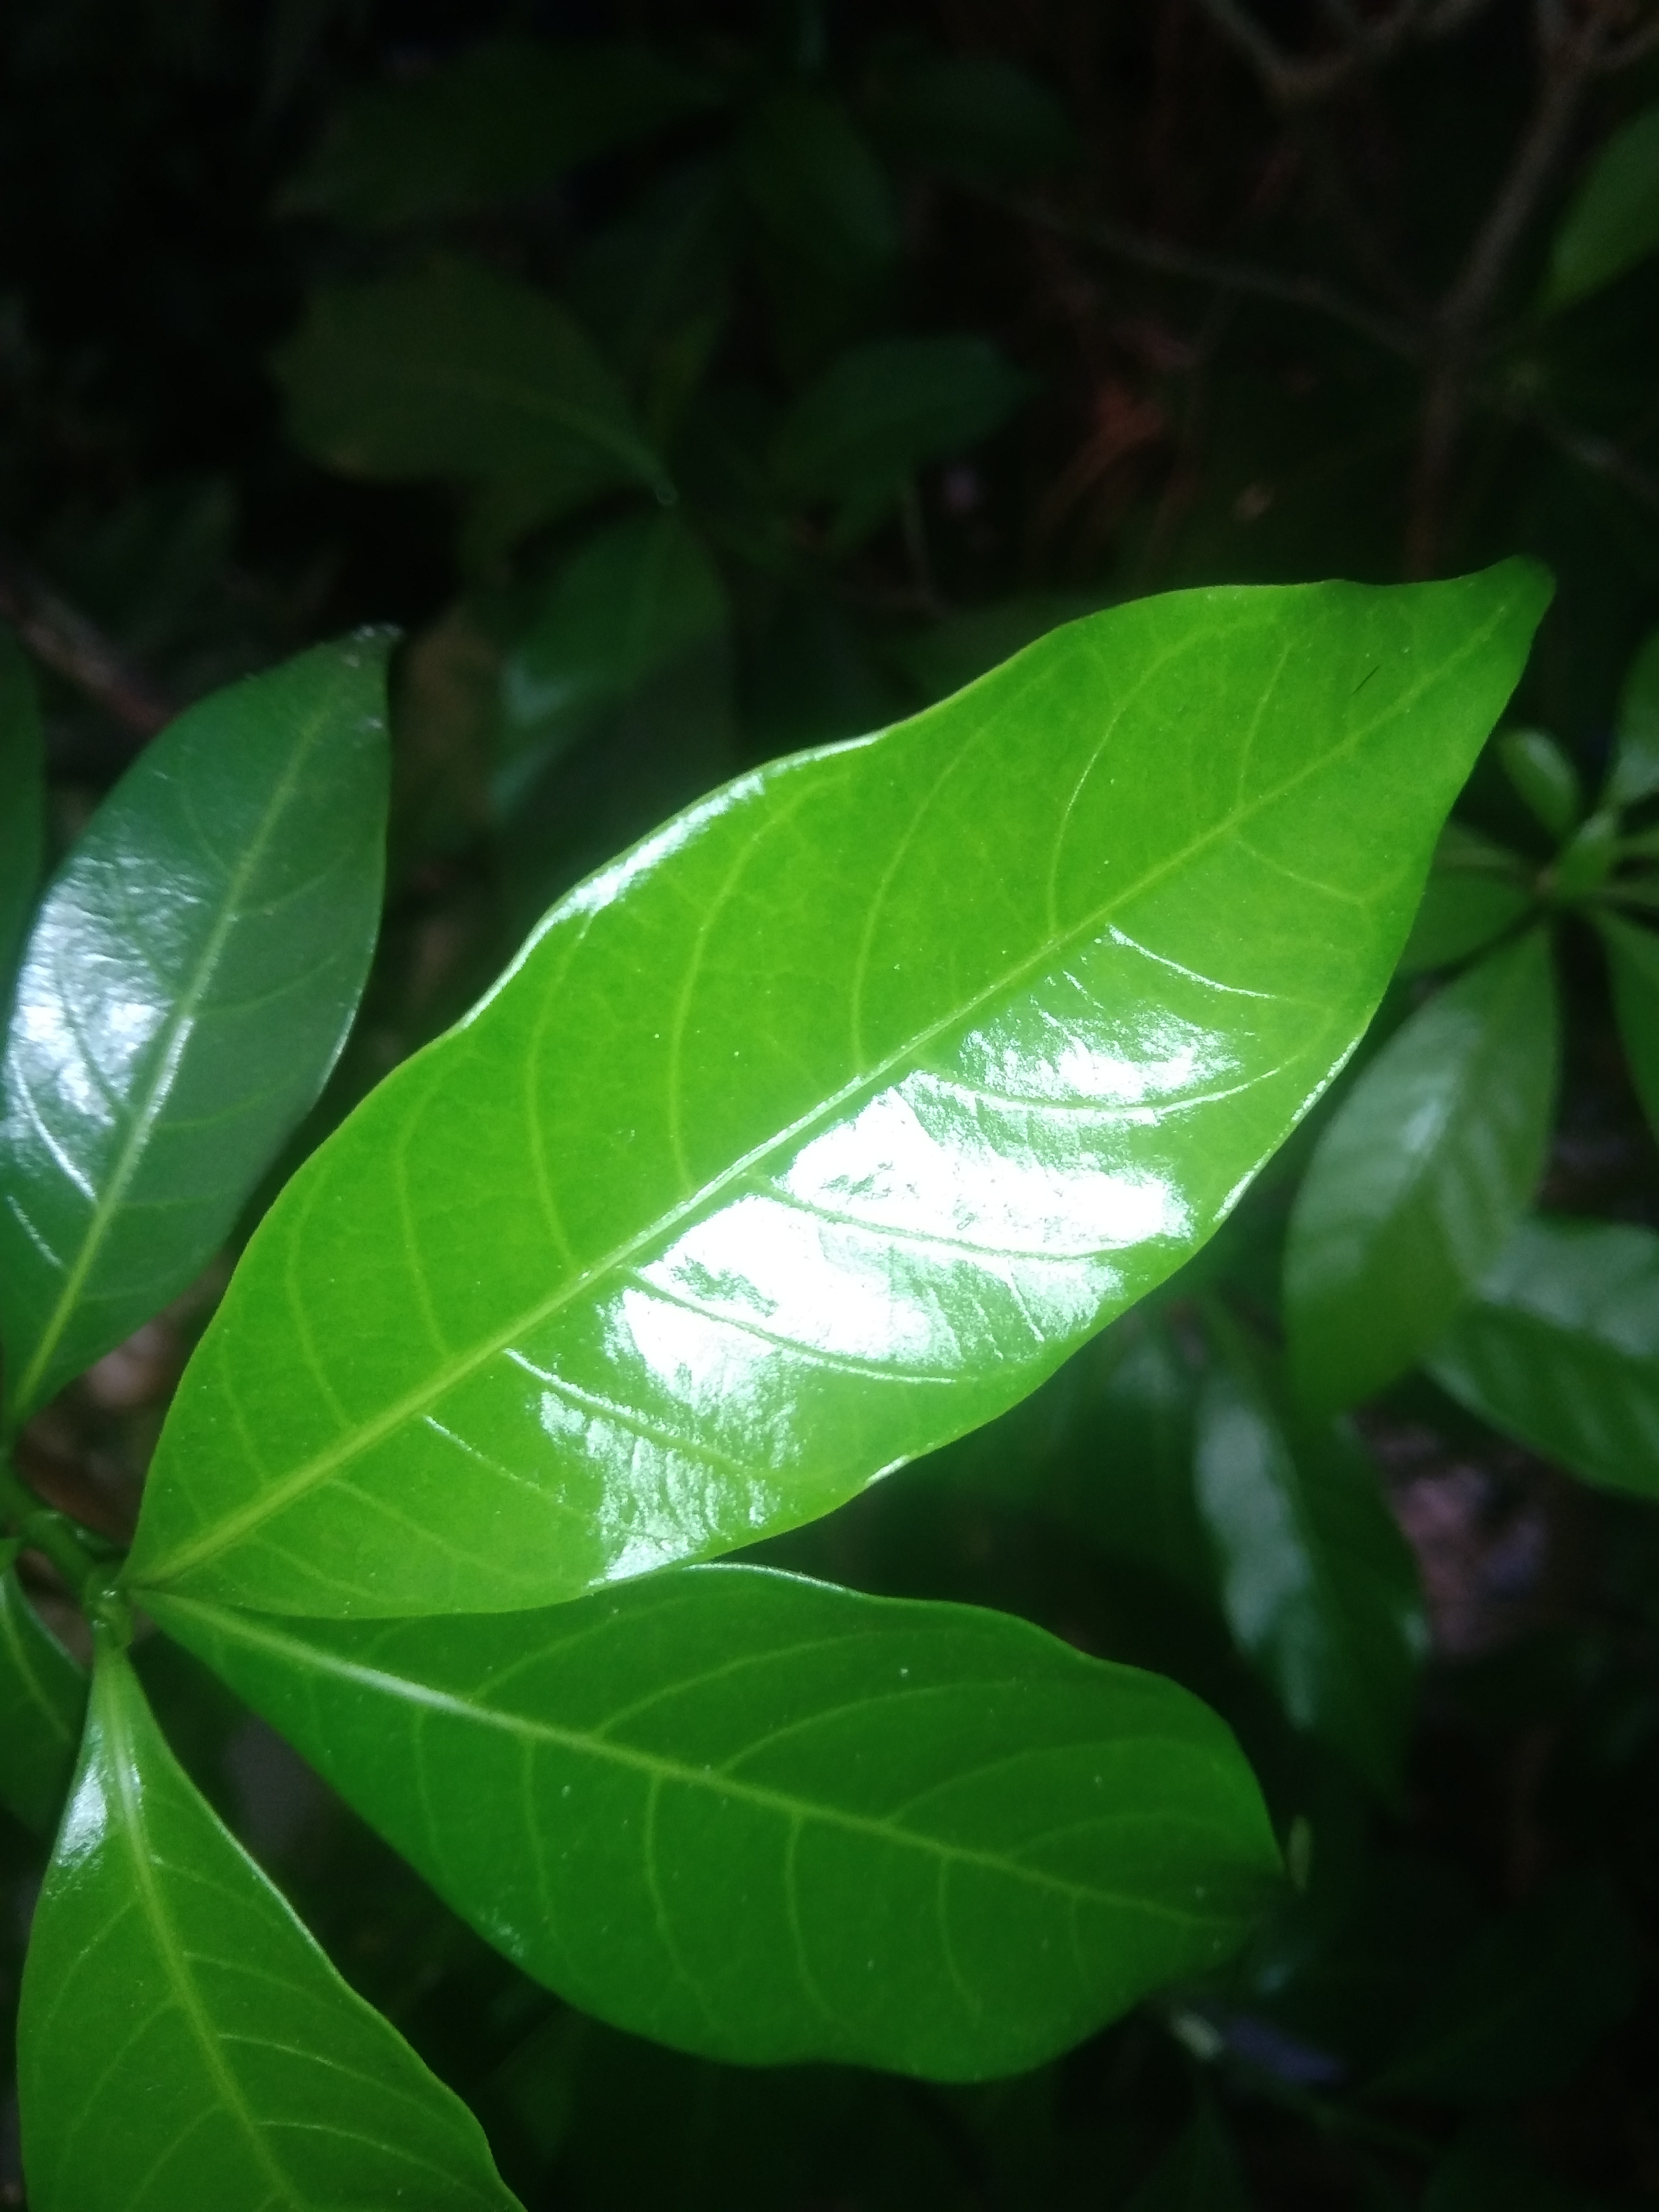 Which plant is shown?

togor
